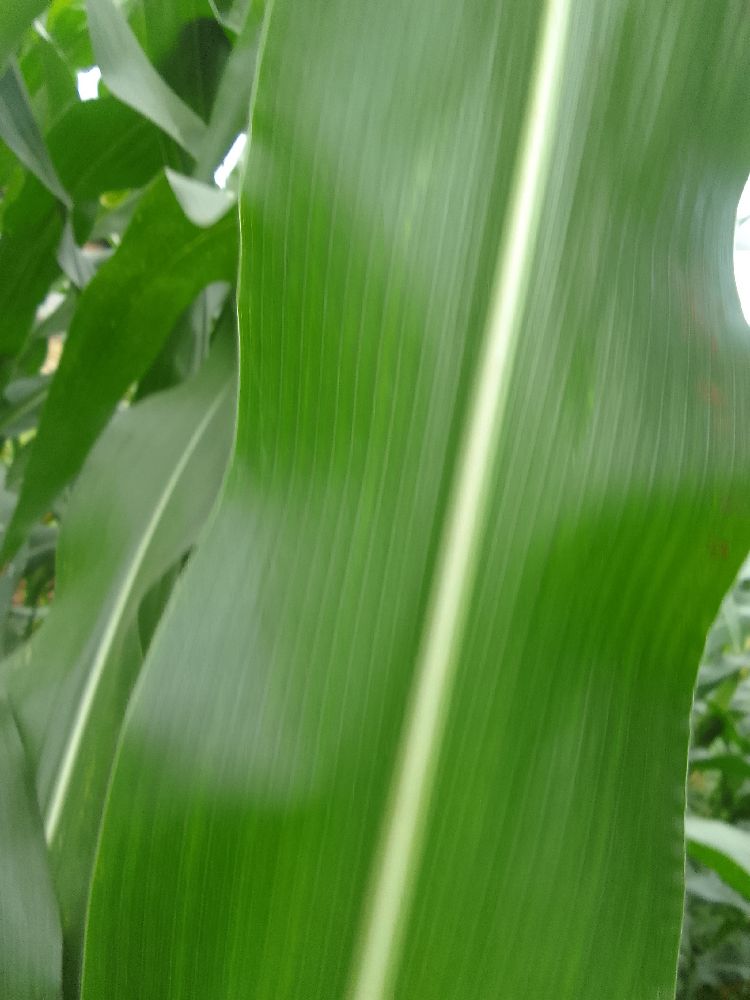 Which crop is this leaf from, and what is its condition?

maize, healthy
